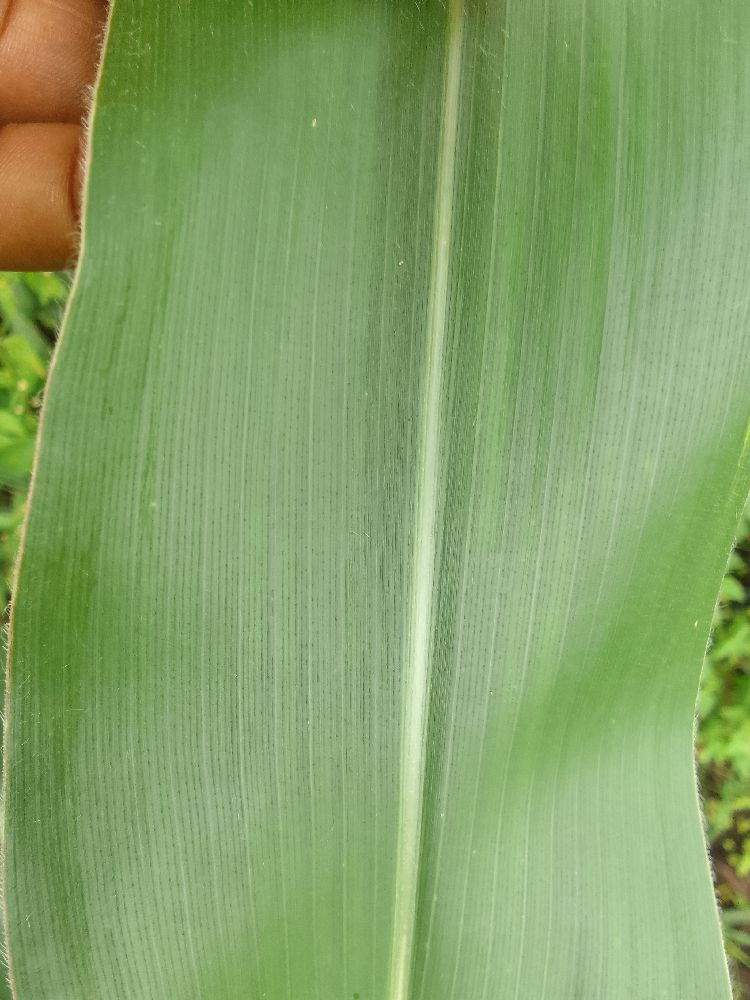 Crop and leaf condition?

maize, healthy
